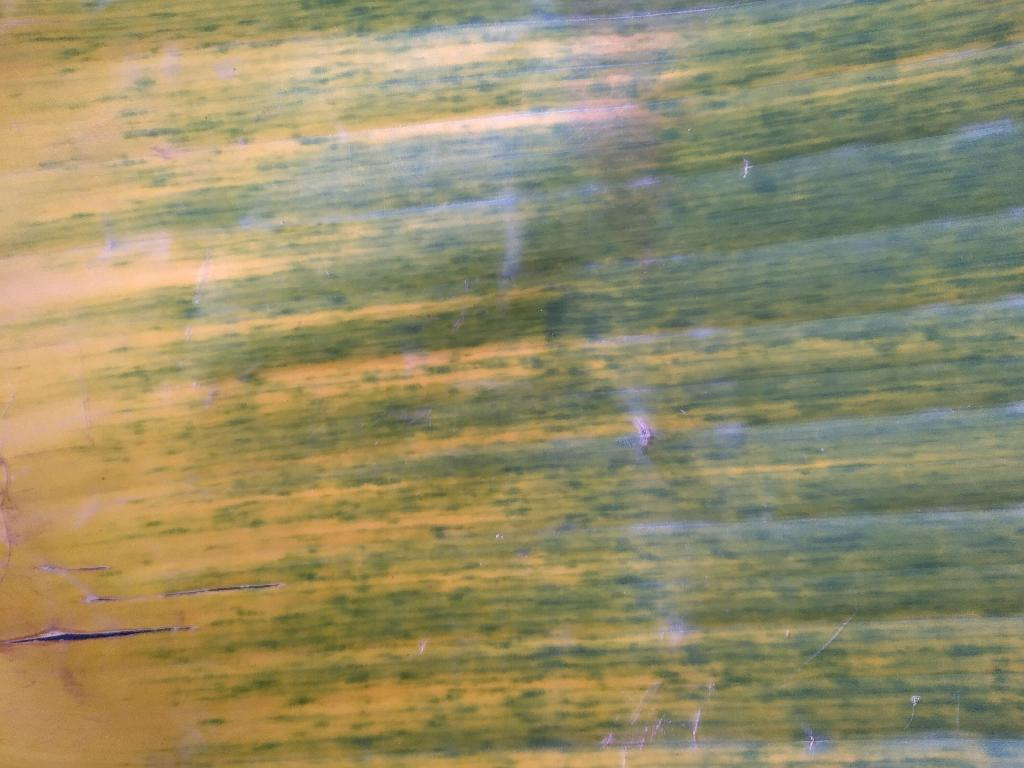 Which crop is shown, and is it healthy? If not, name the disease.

banana, fusarium wilt race 1
